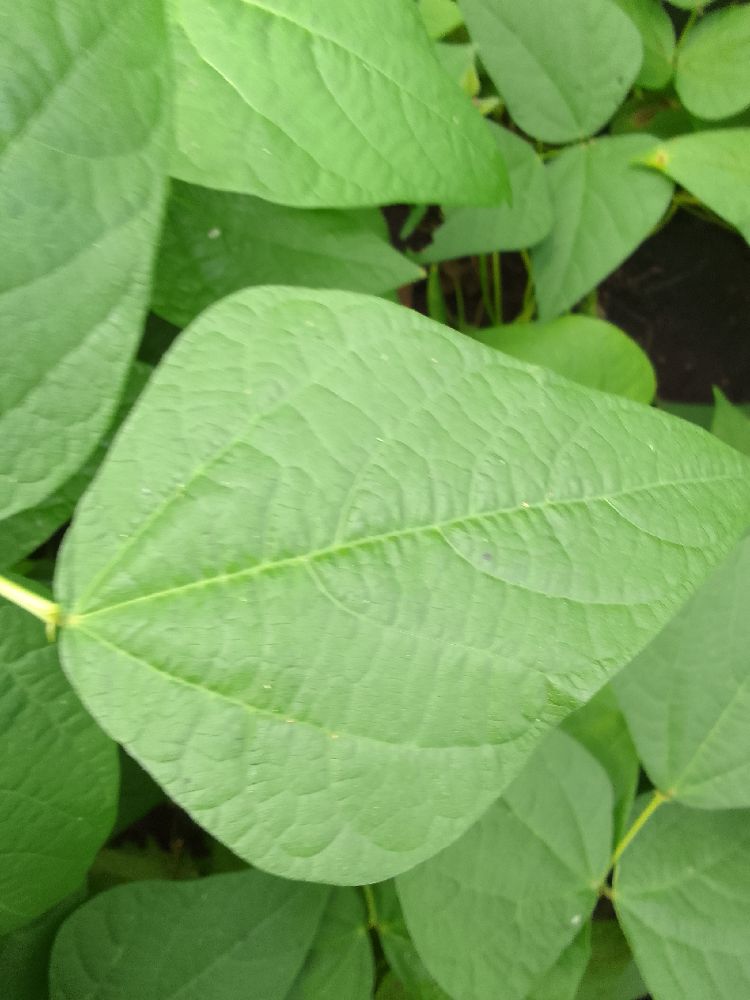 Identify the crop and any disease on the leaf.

common bean, healthy
